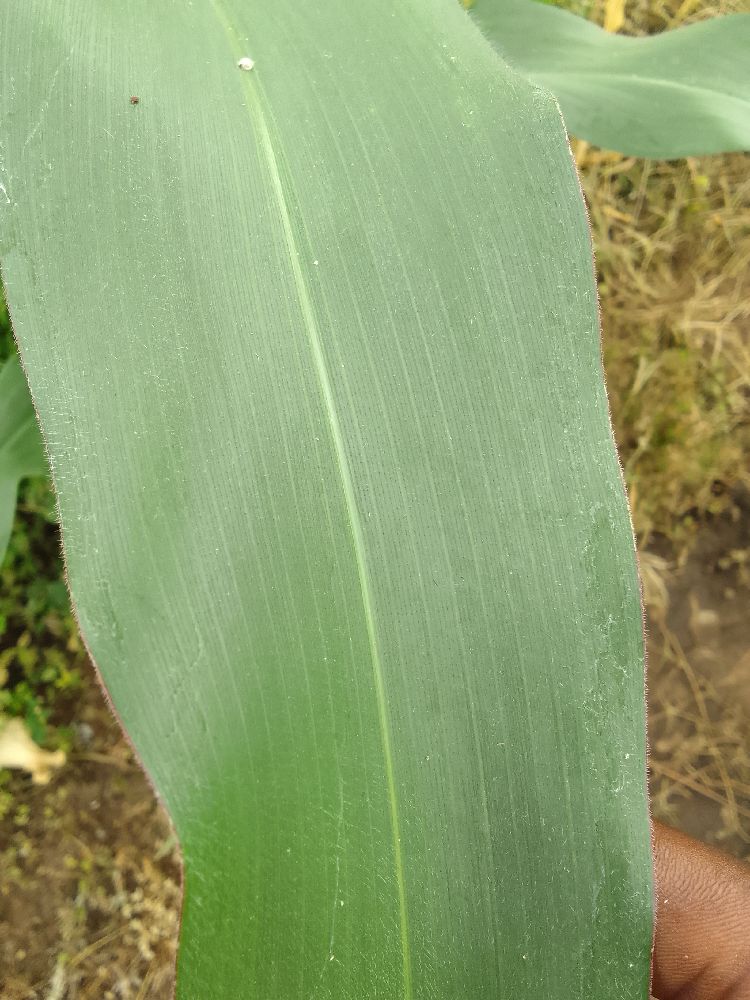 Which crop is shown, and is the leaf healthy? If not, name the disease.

maize, healthy
